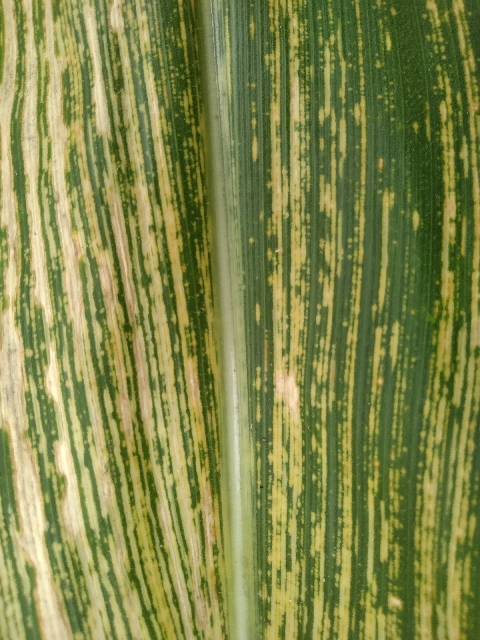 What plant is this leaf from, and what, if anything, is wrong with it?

maize, maize streak virus
